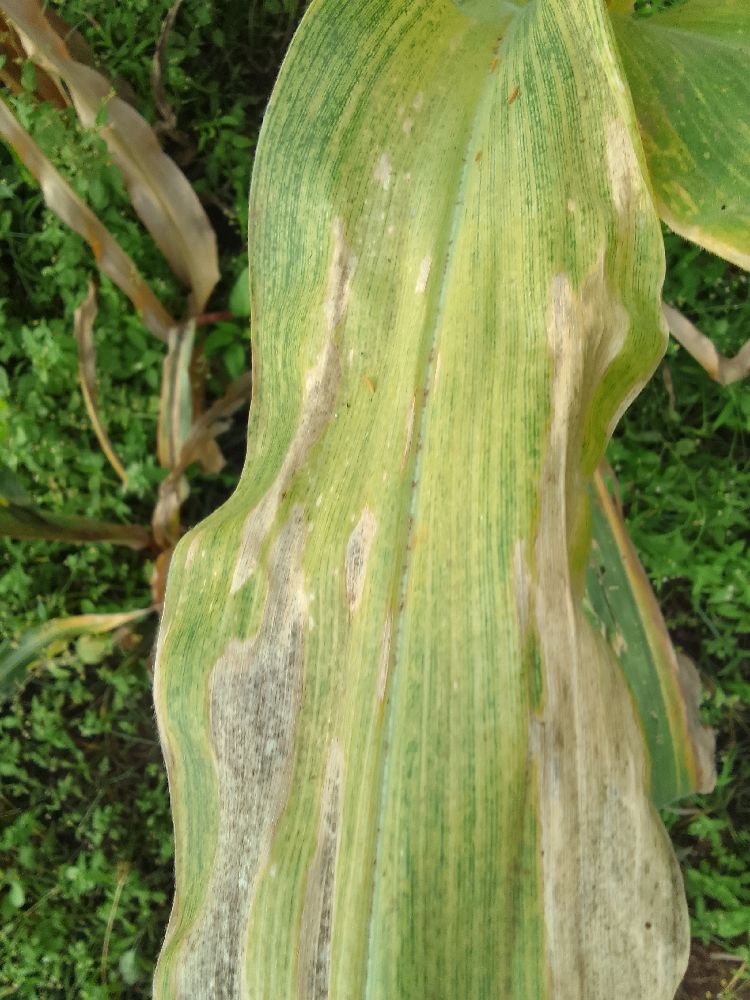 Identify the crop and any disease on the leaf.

maize, maize lethal necrosis
